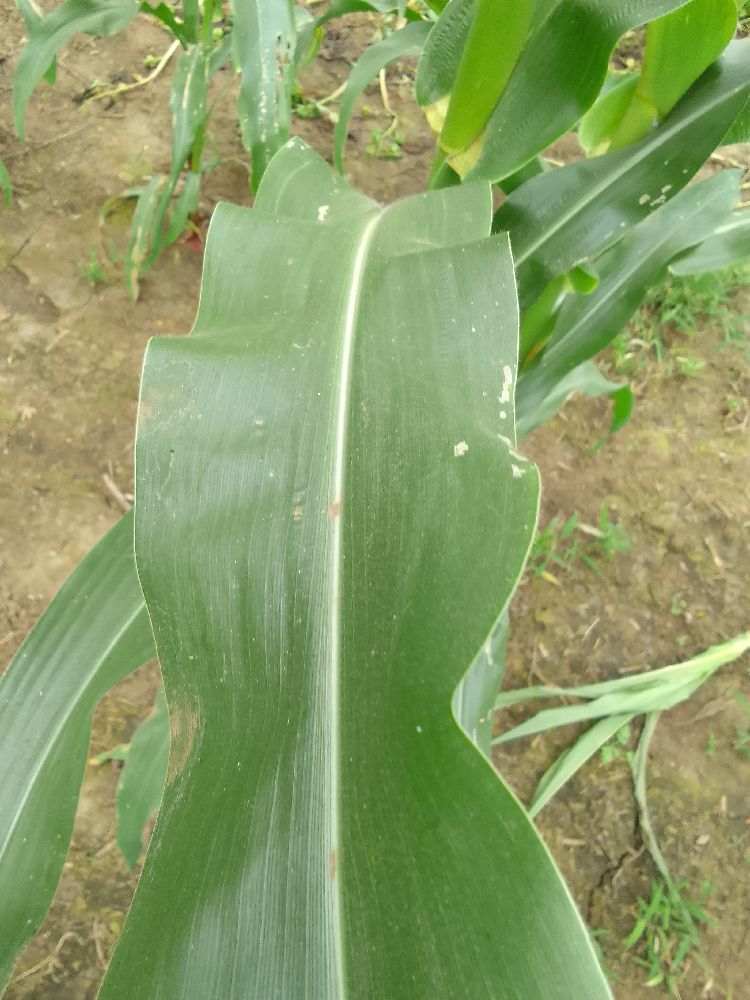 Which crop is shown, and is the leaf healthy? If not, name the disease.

maize, healthy
